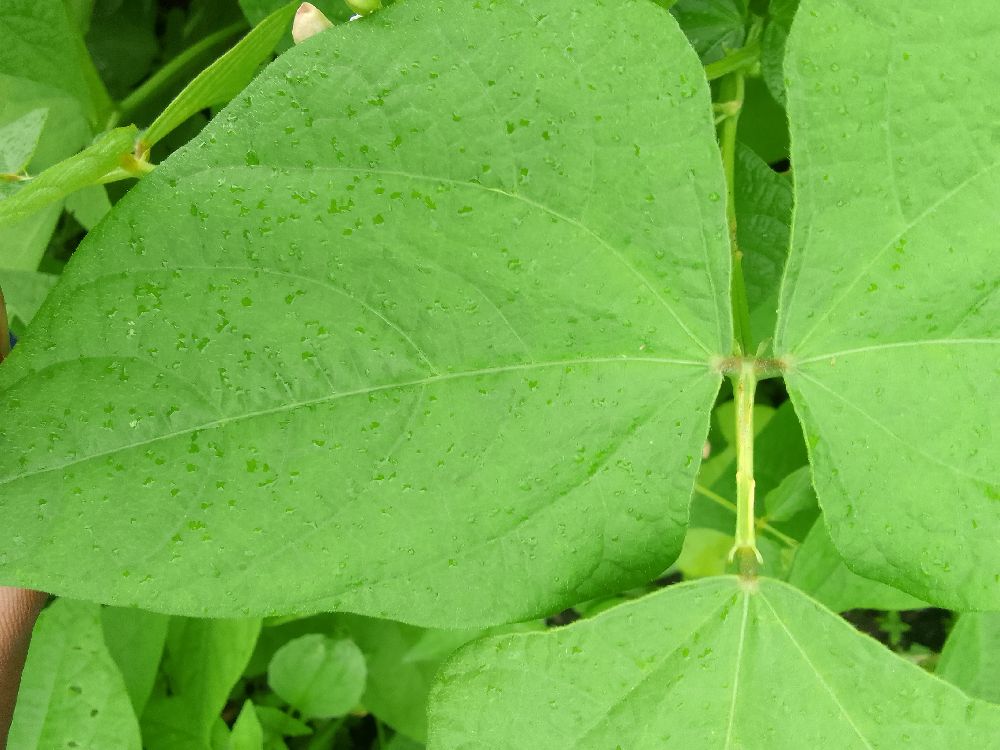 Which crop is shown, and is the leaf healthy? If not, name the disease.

common bean, healthy
